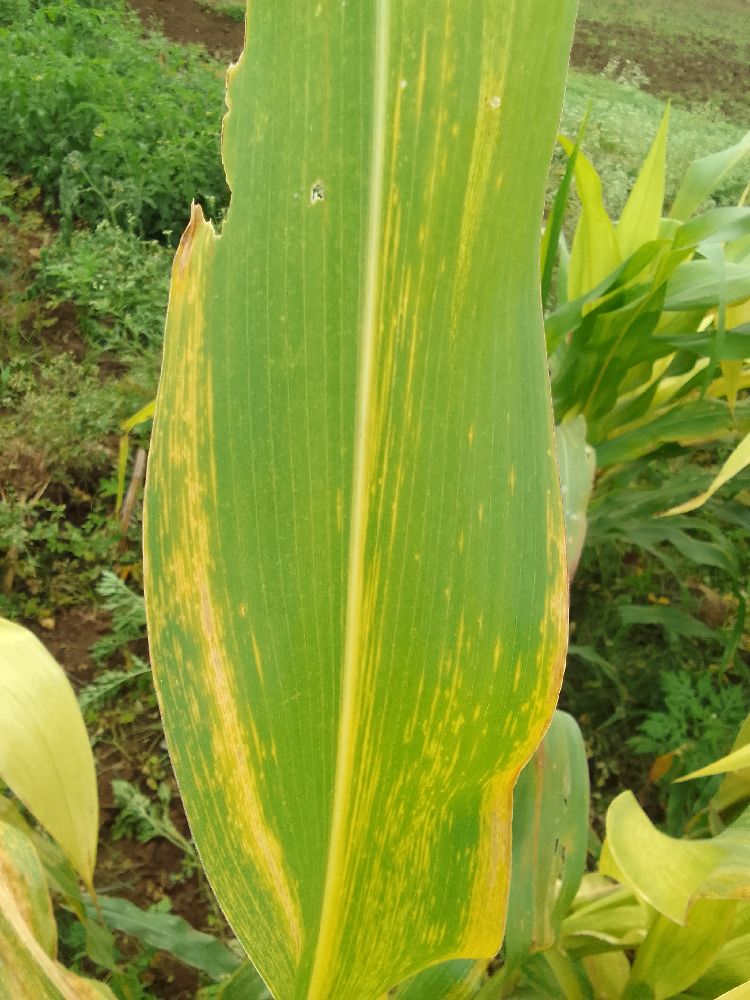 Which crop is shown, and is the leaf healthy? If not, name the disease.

maize, maize lethal necrosis
